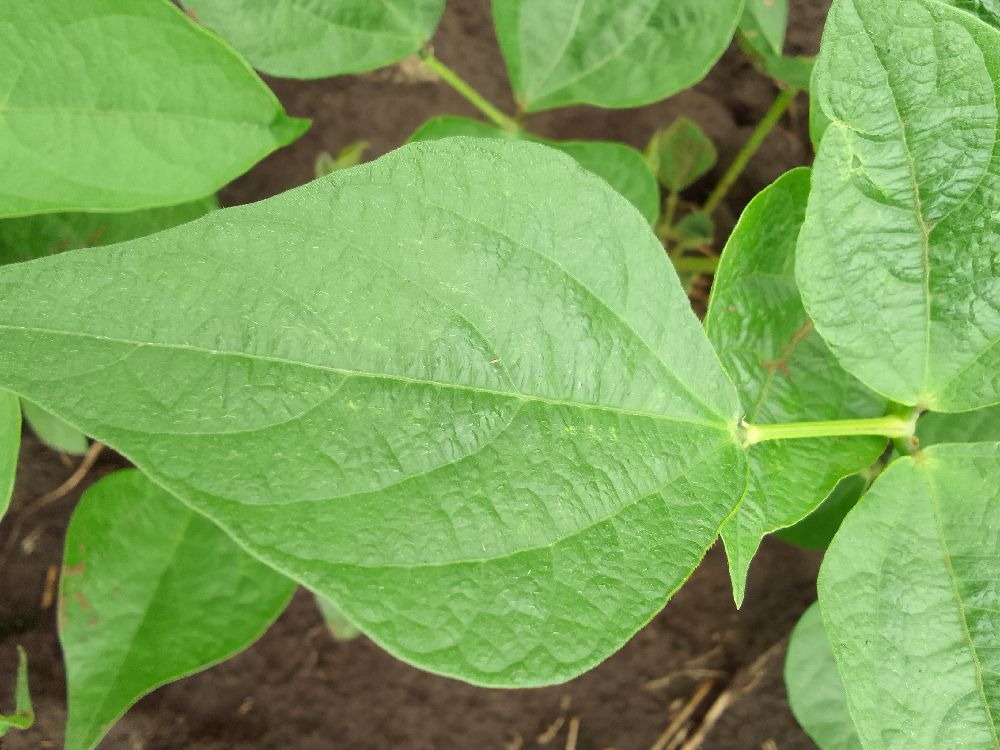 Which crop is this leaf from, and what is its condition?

common bean, healthy
